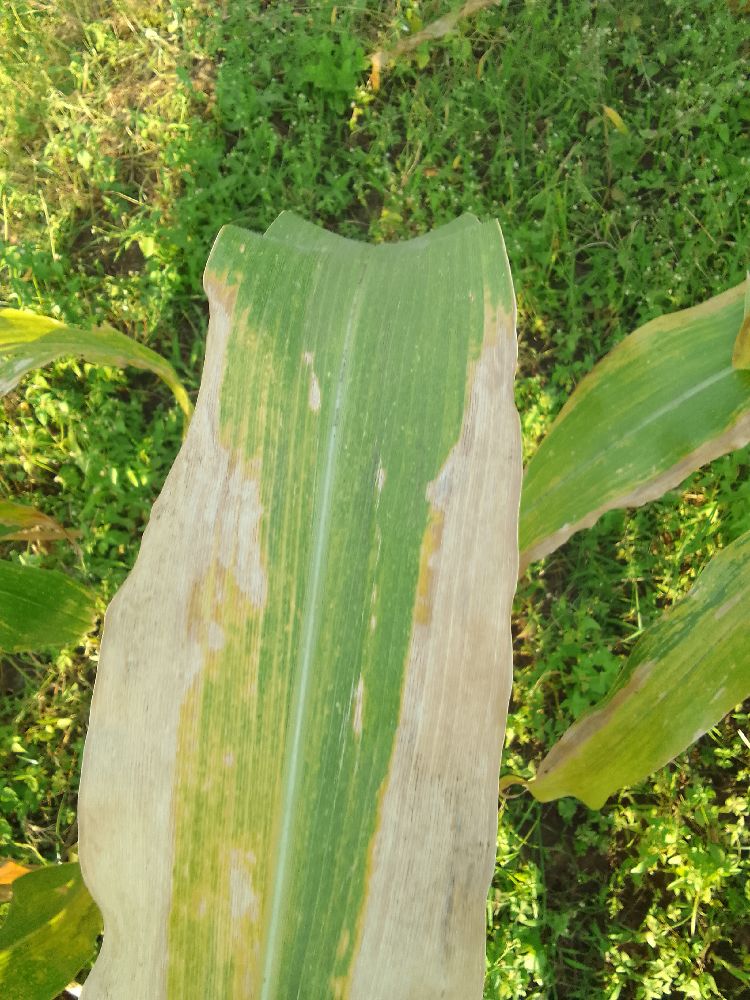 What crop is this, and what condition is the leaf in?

maize, maize lethal necrosis
